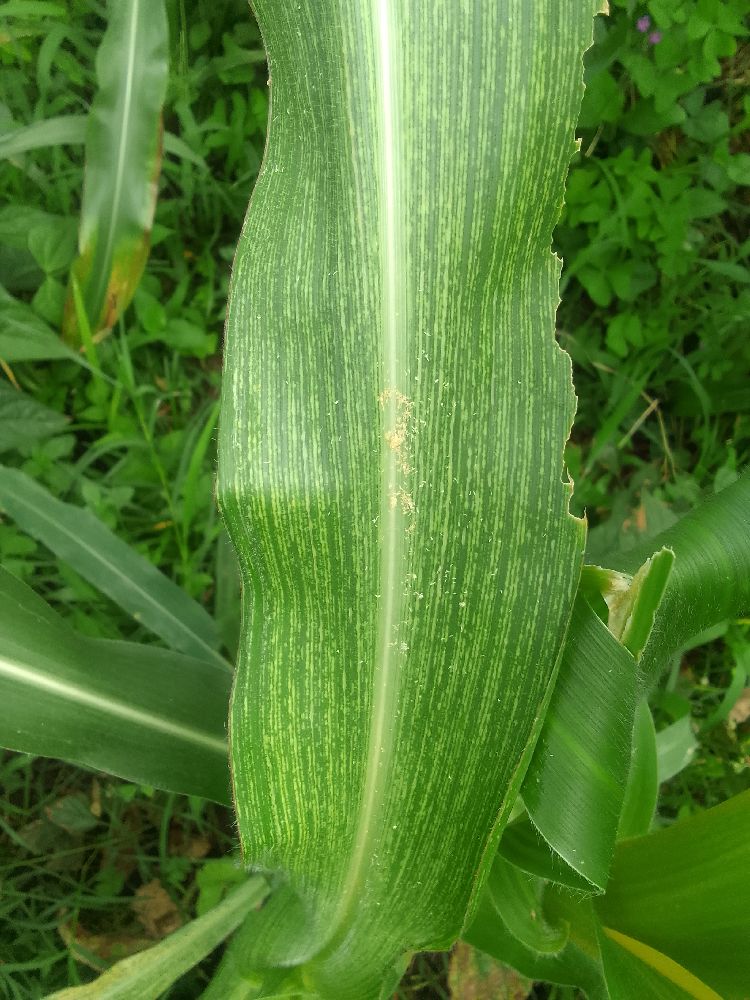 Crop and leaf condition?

maize, maize streak virus
